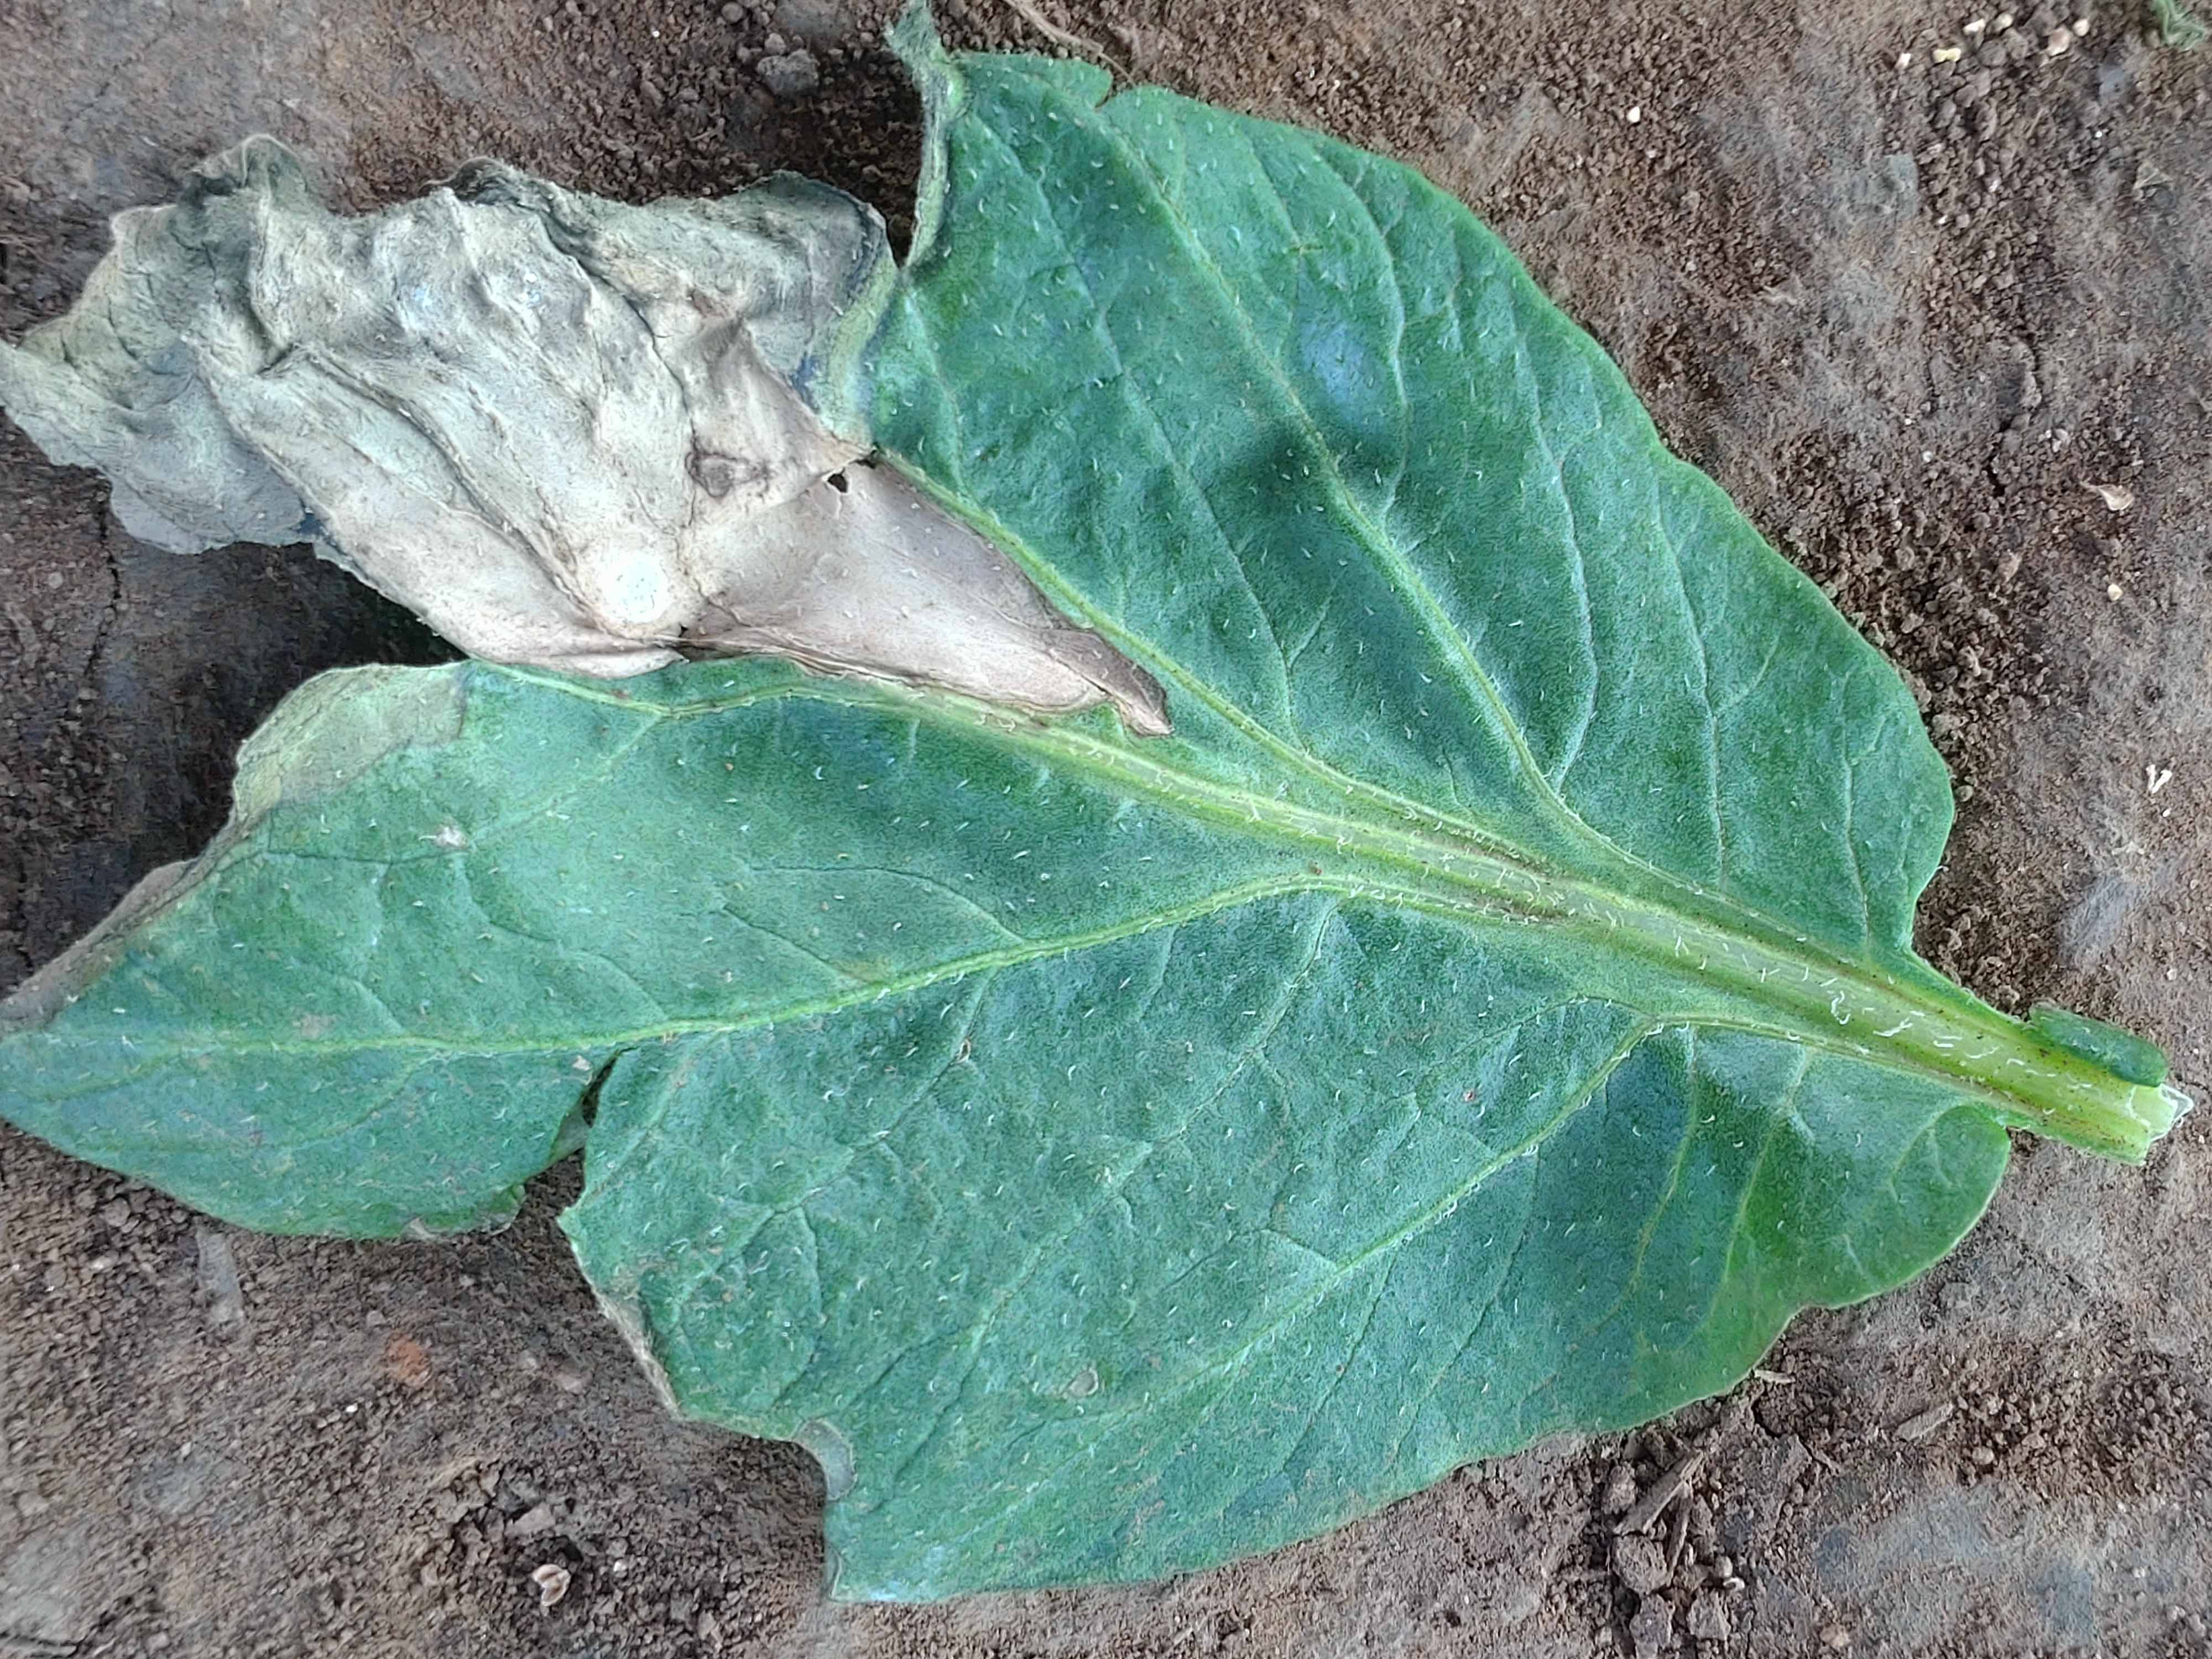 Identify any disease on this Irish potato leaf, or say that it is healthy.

early blight
